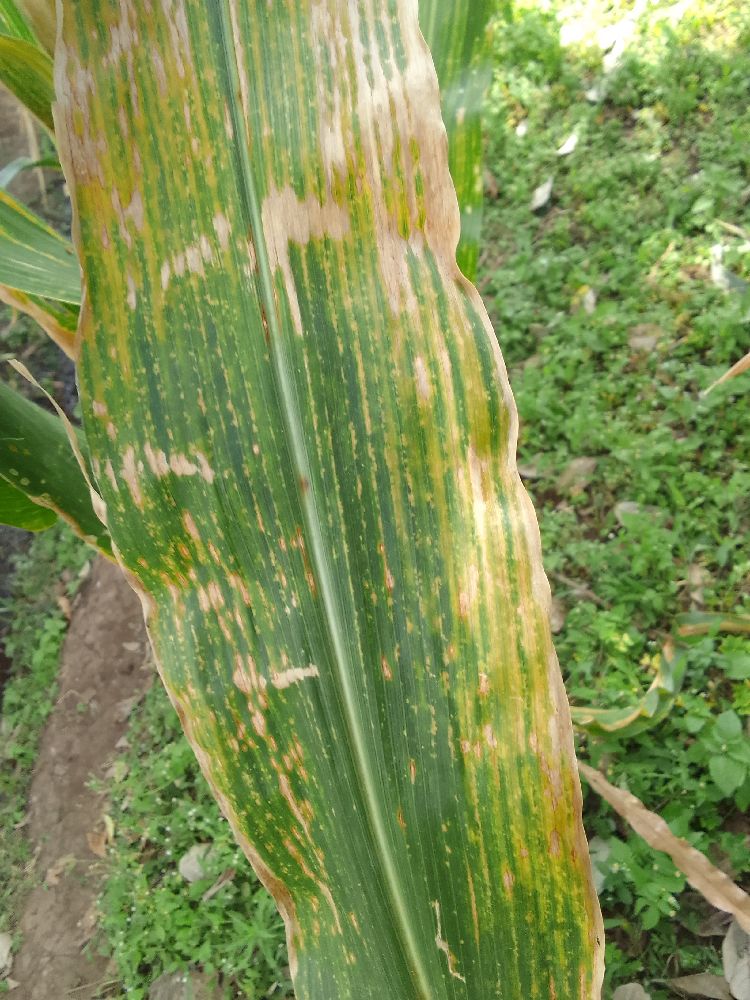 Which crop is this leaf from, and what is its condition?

maize, maize lethal necrosis
